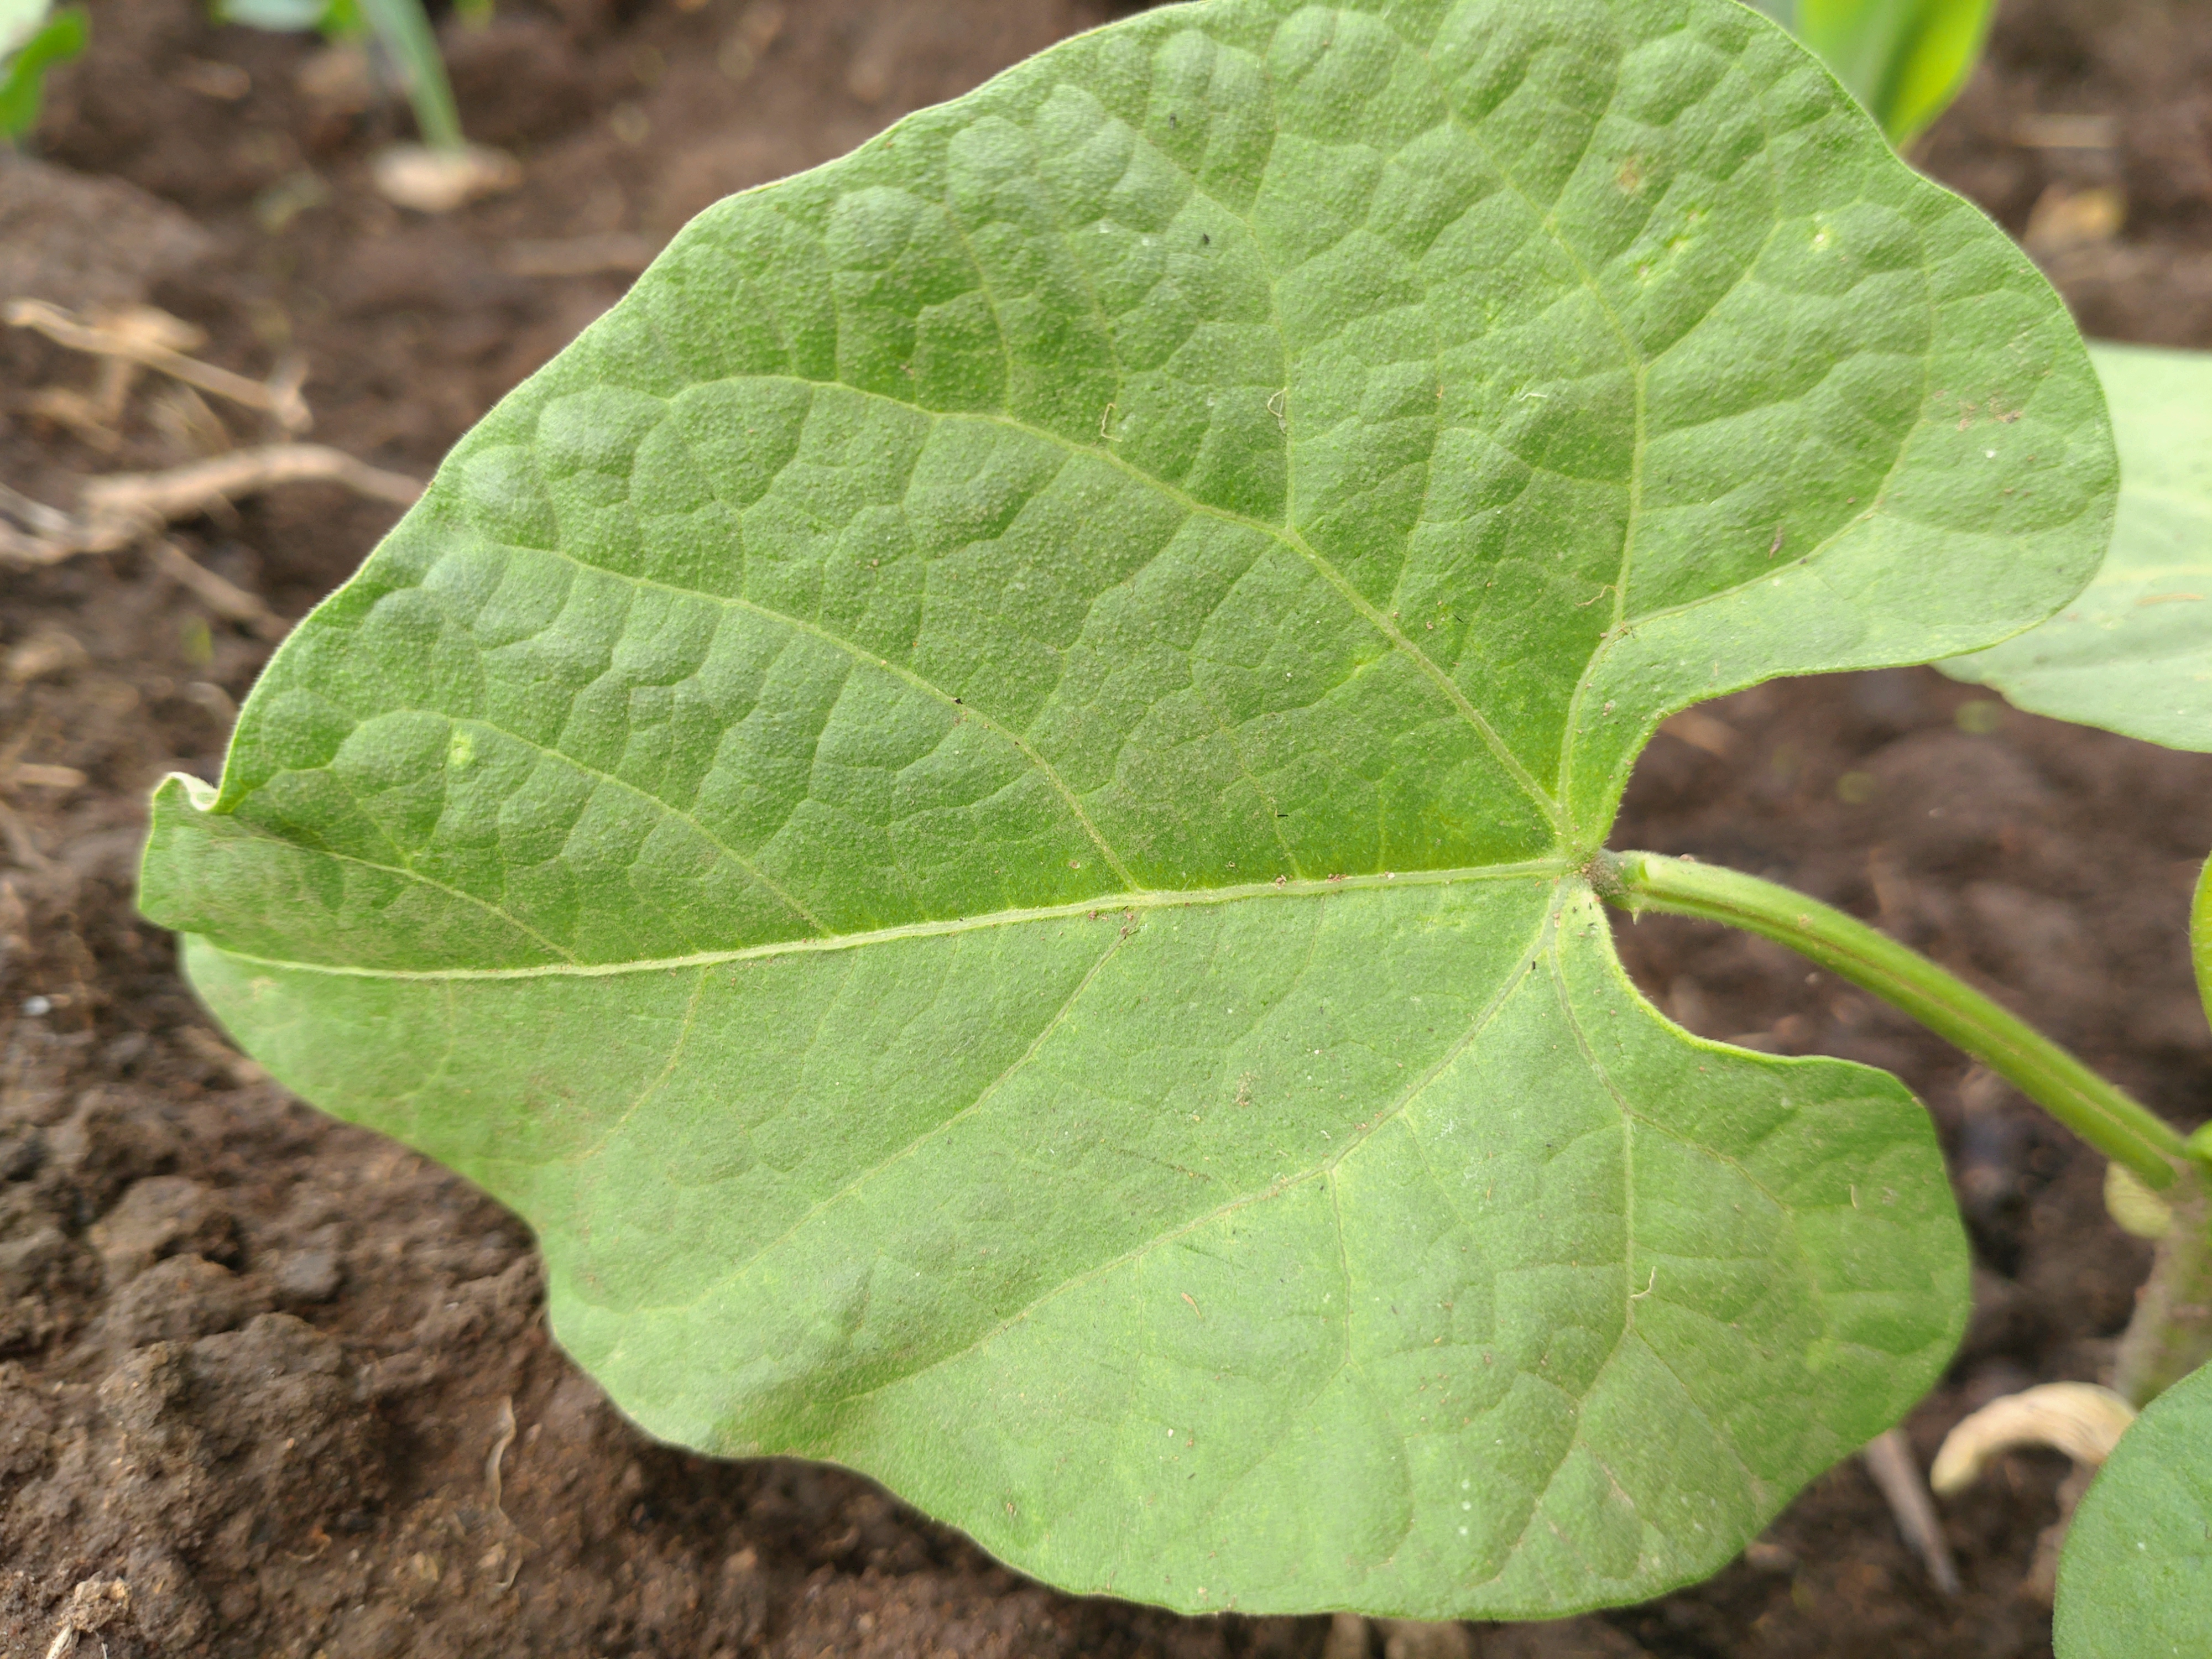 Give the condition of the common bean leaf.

healthy
